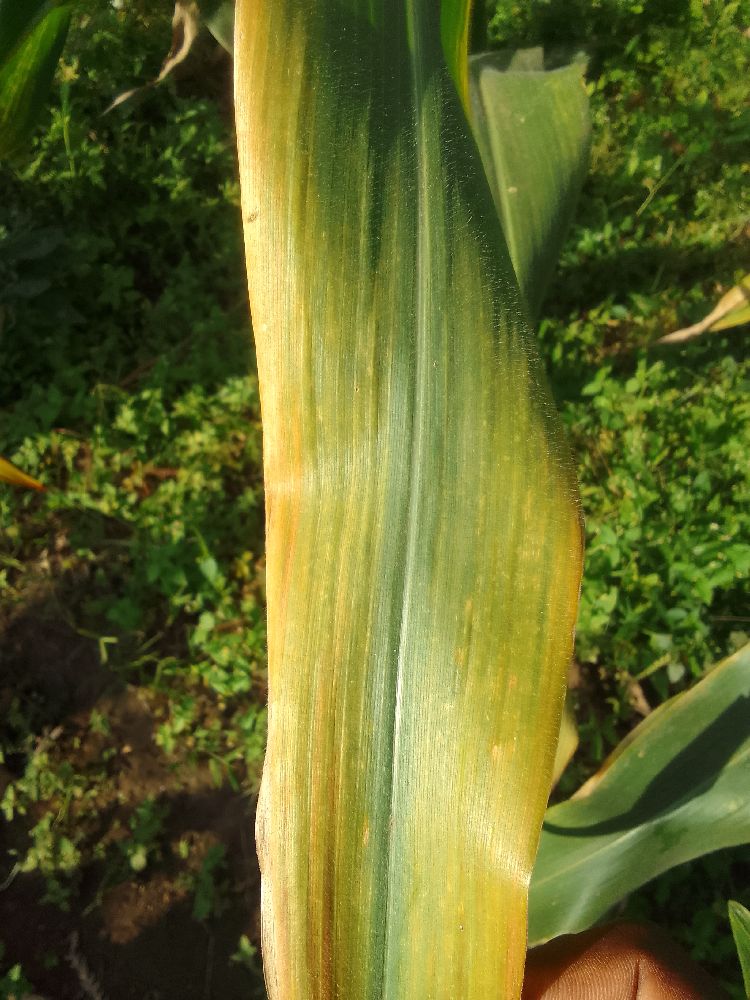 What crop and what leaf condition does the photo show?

maize, maize lethal necrosis
